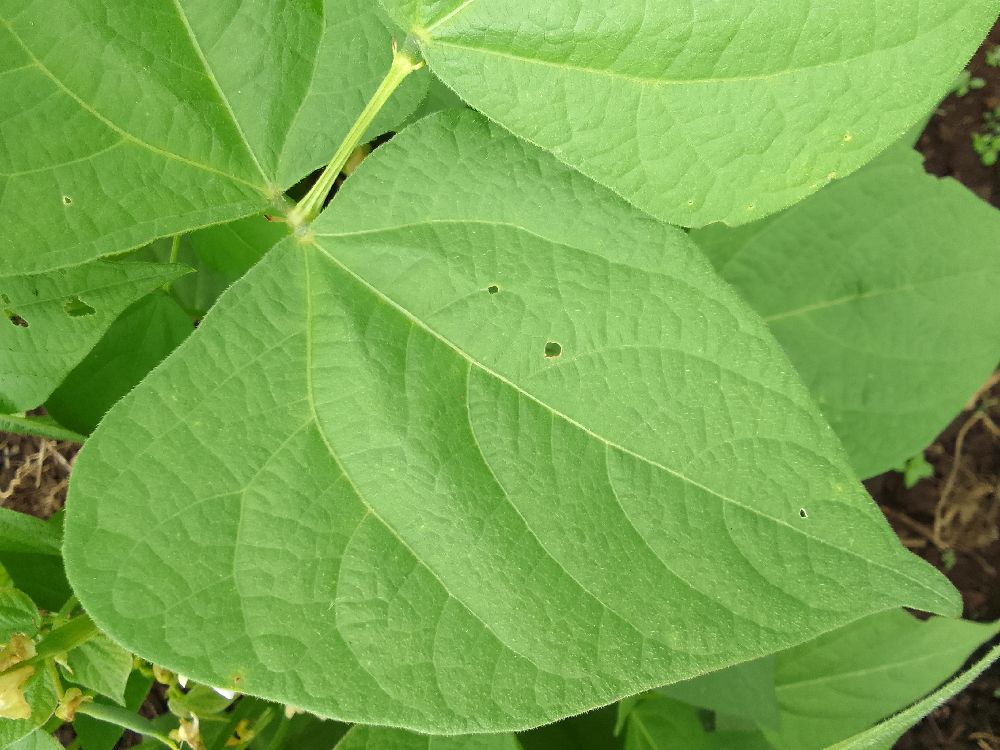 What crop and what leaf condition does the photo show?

common bean, healthy
